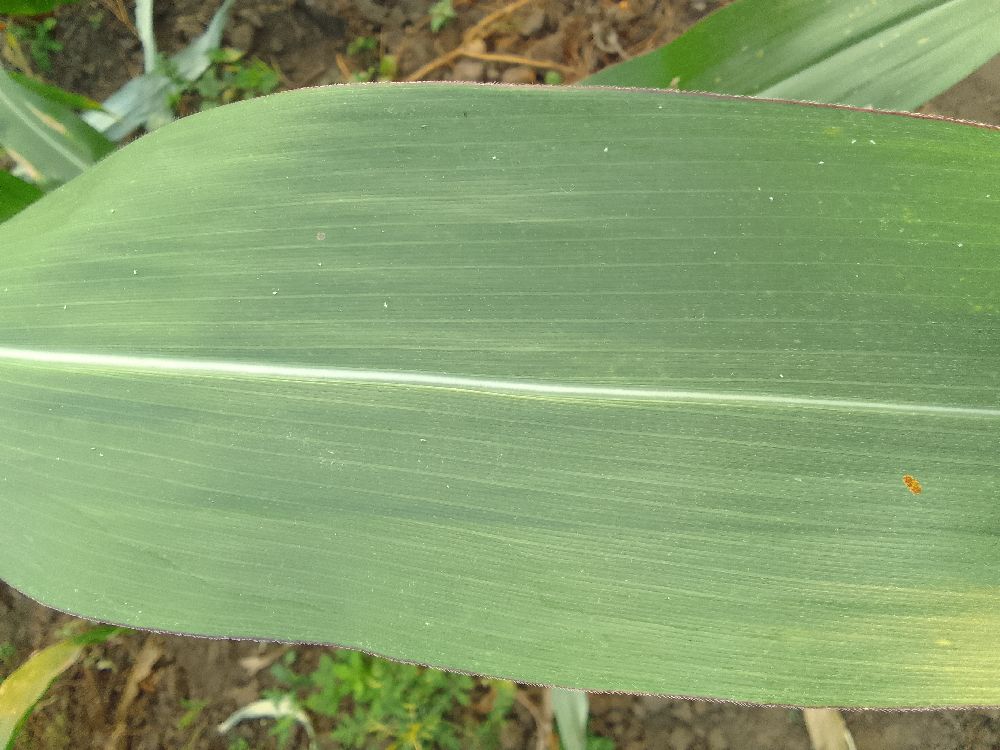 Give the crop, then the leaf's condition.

maize, healthy
